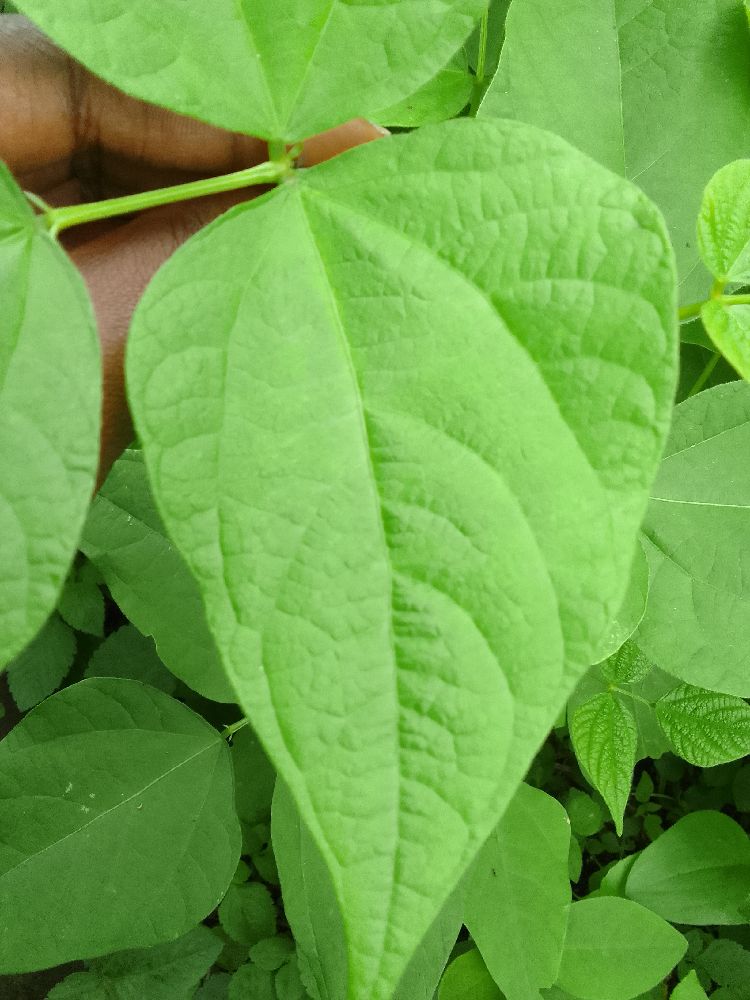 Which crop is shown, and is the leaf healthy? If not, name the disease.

common bean, healthy
